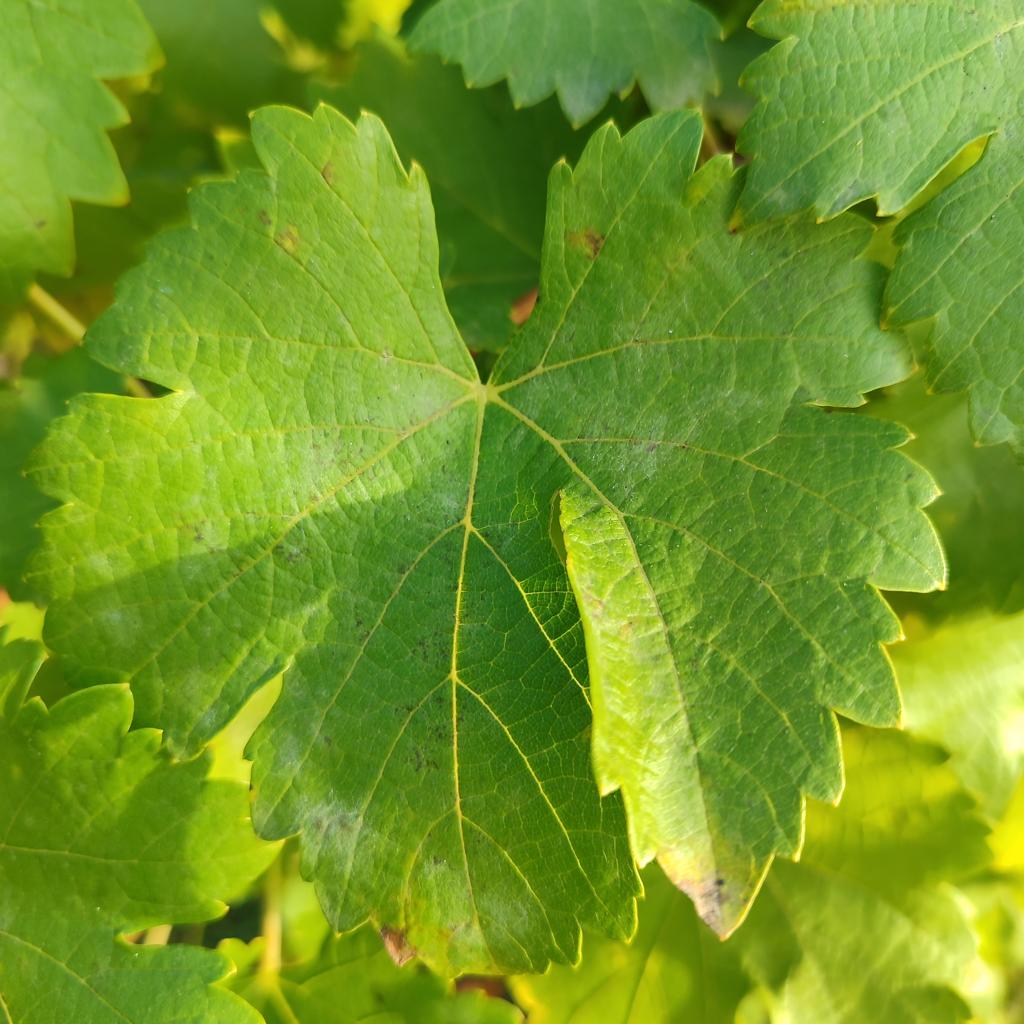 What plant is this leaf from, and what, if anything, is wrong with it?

grapevine, powdery mildew
